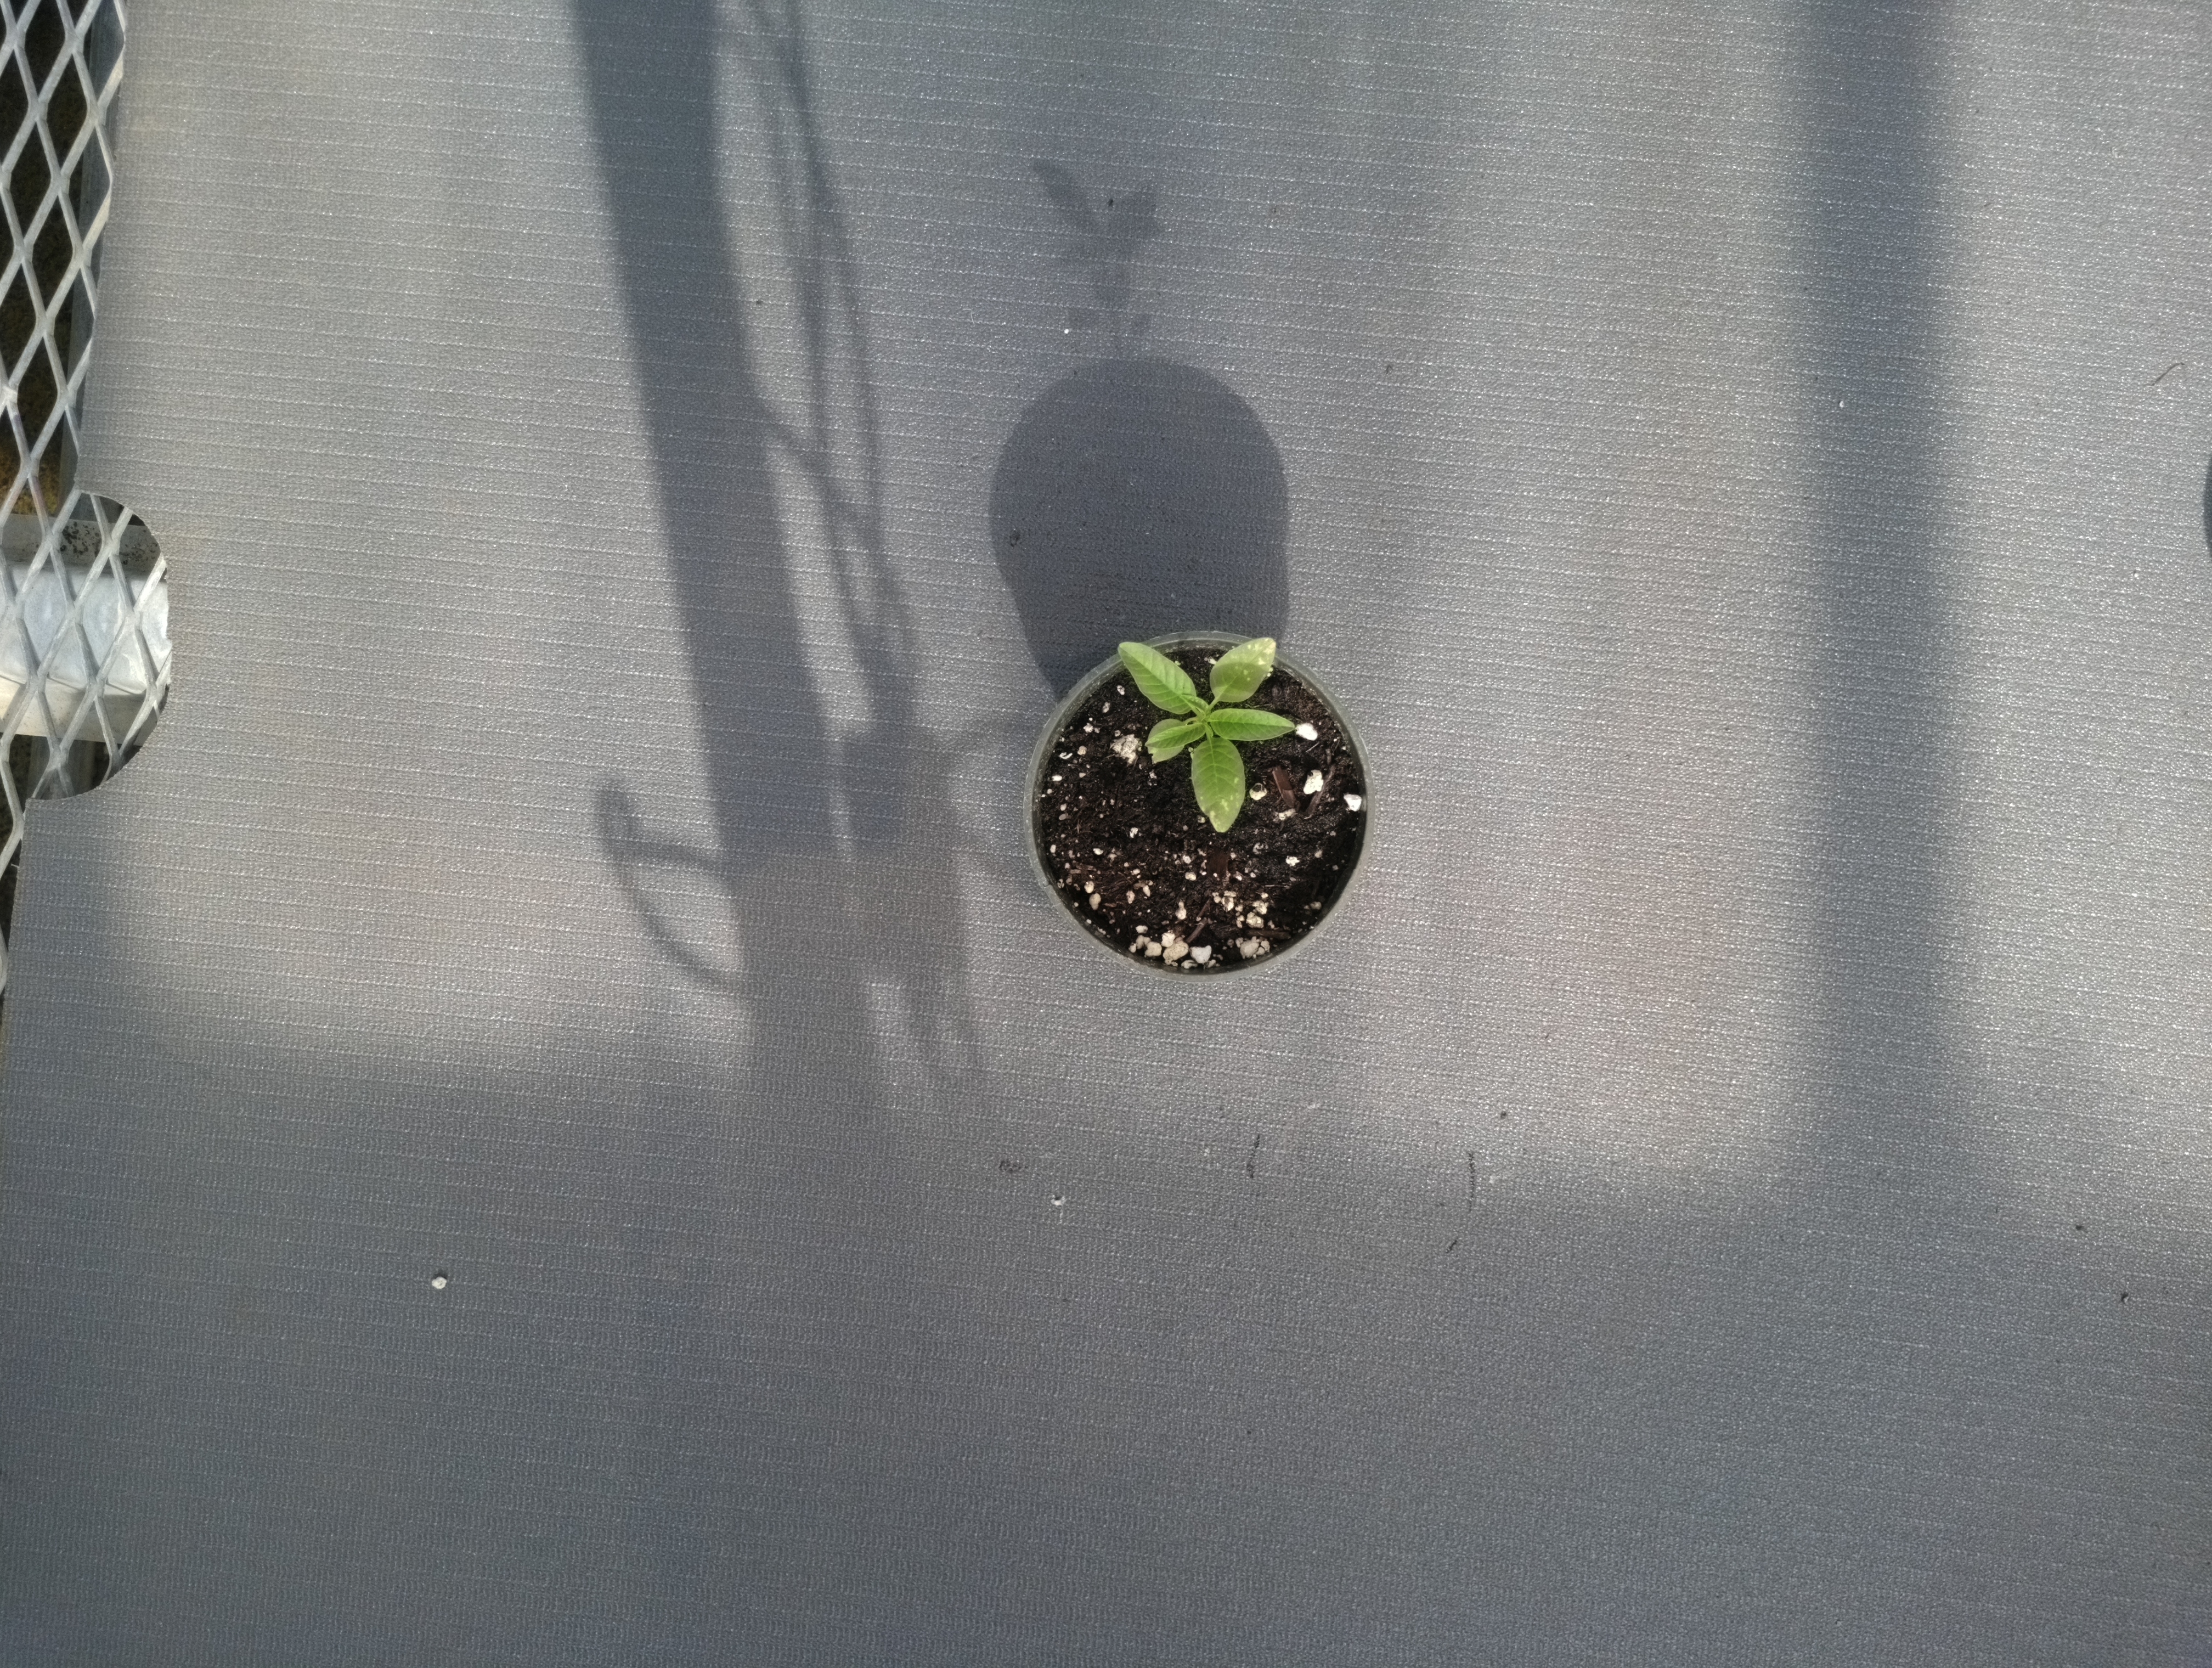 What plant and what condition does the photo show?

waterhemp, healthy untreated
